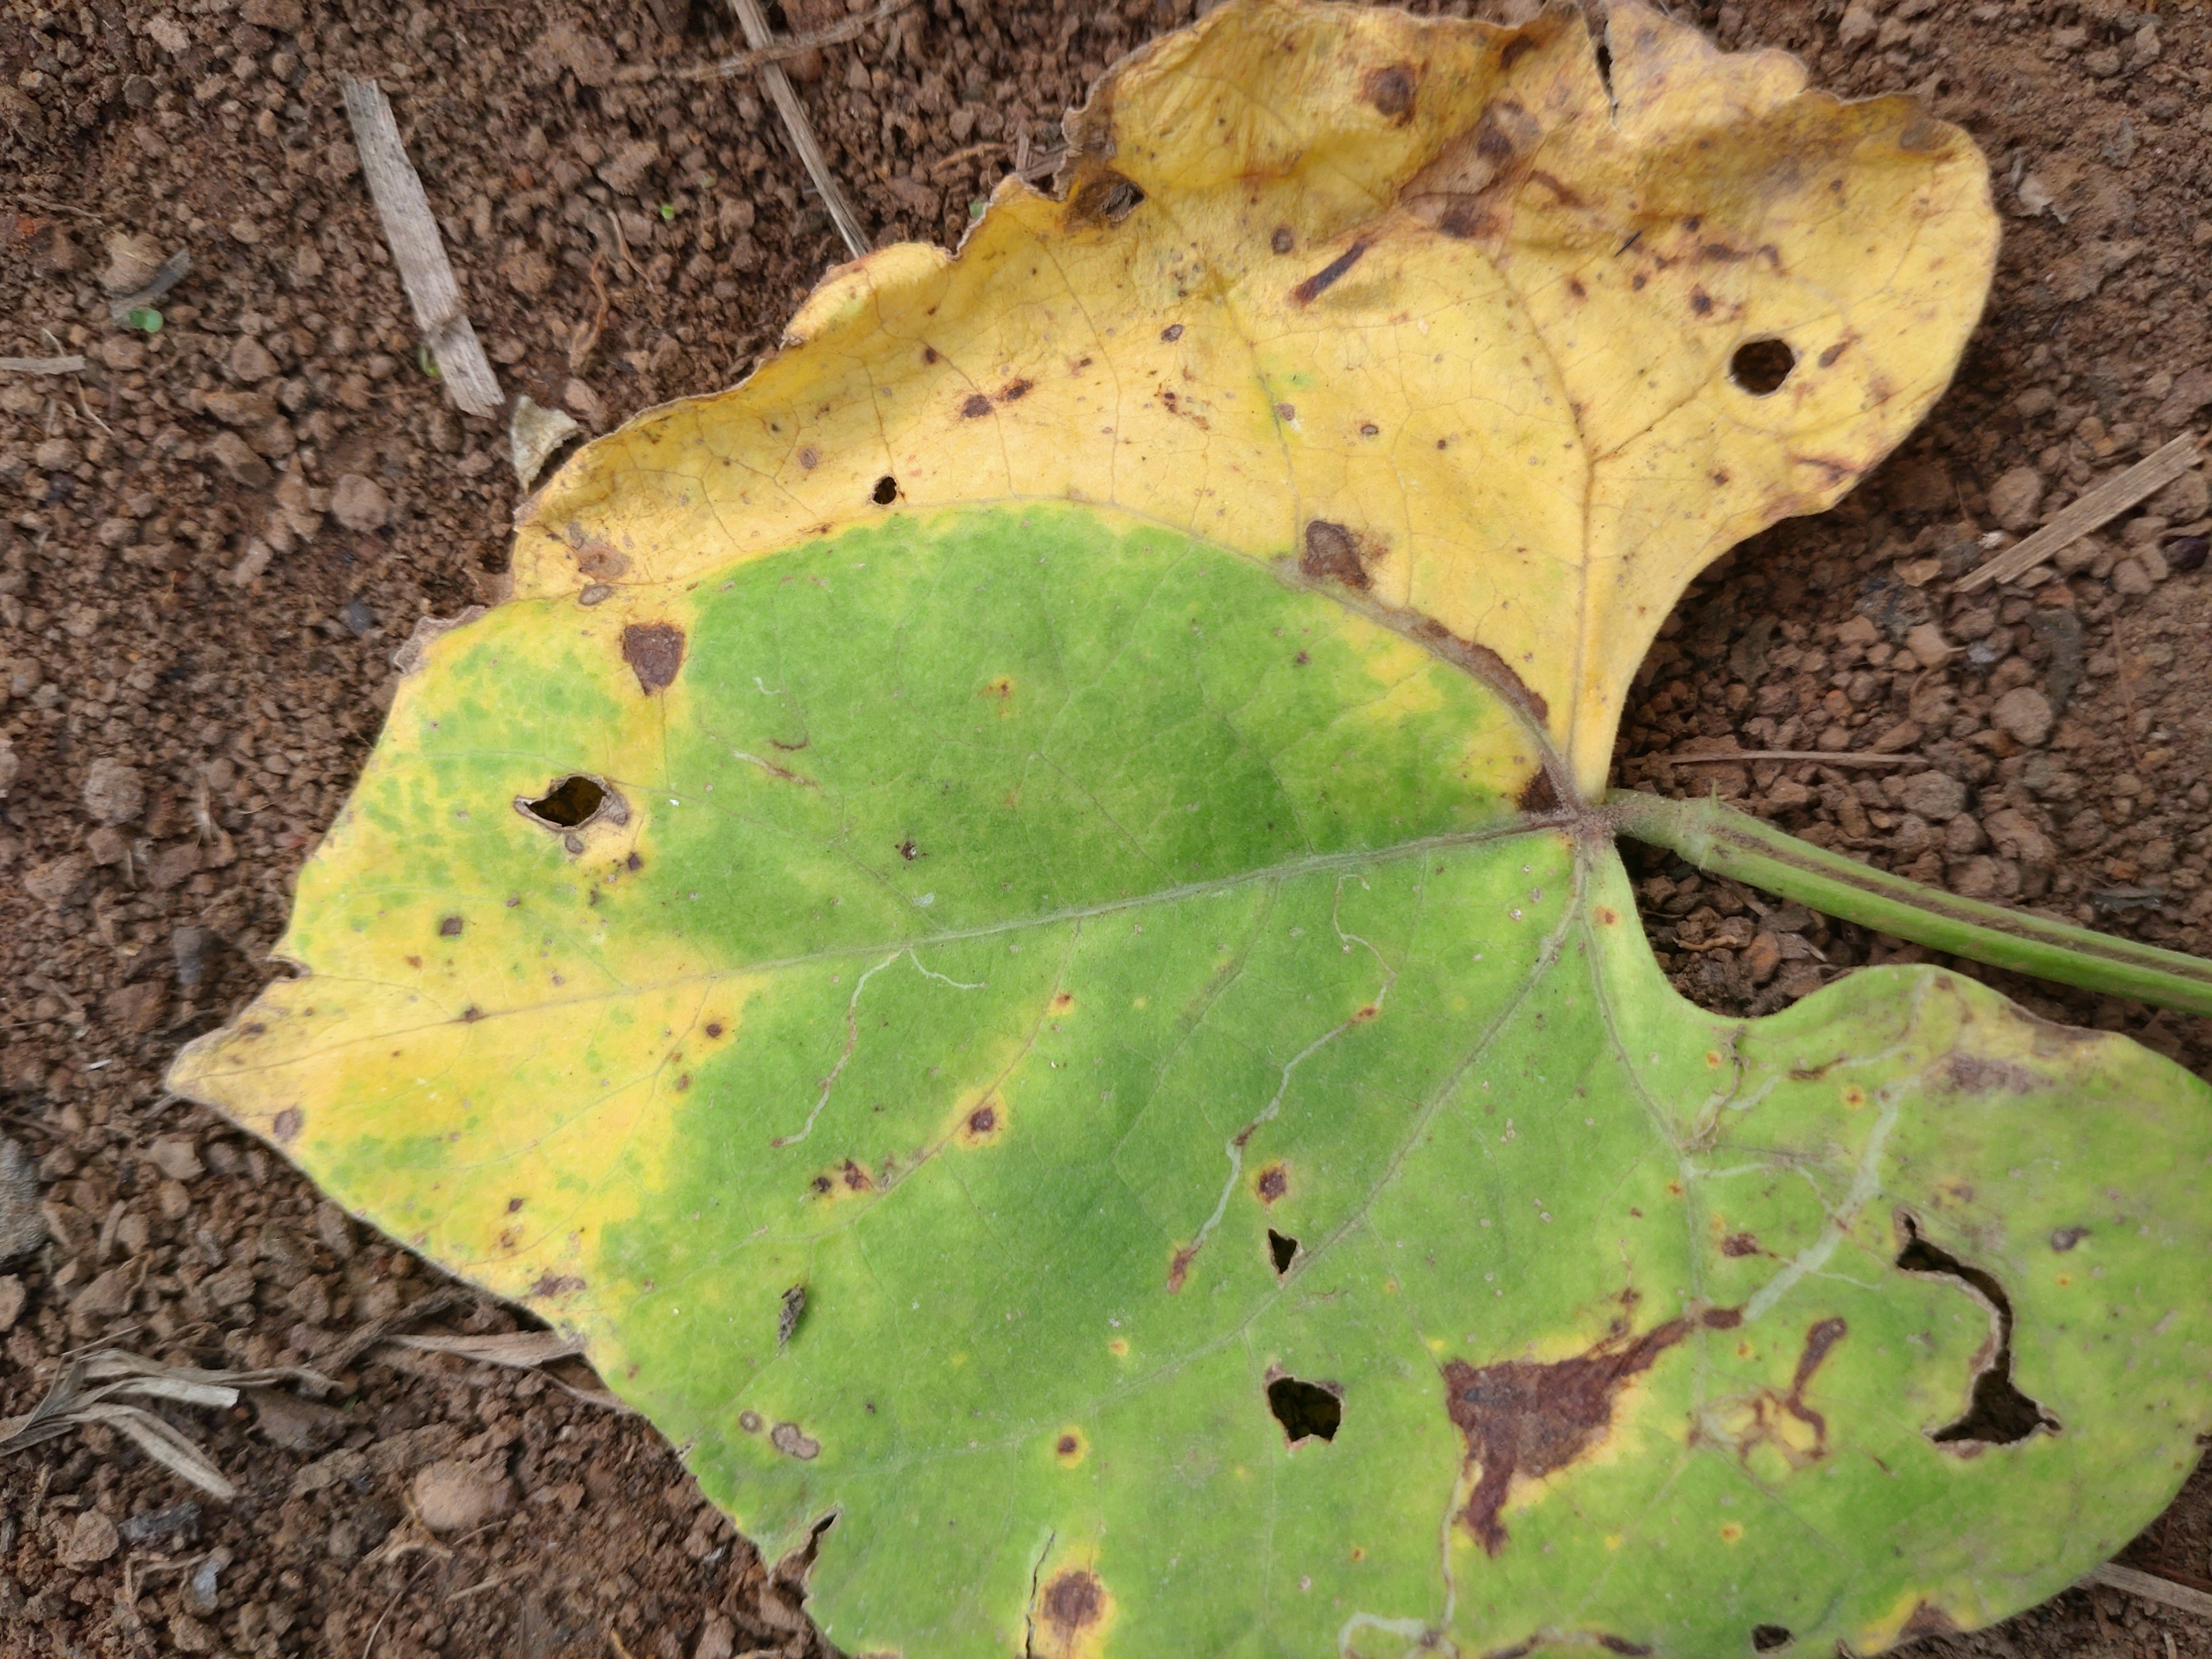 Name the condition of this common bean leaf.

rust
